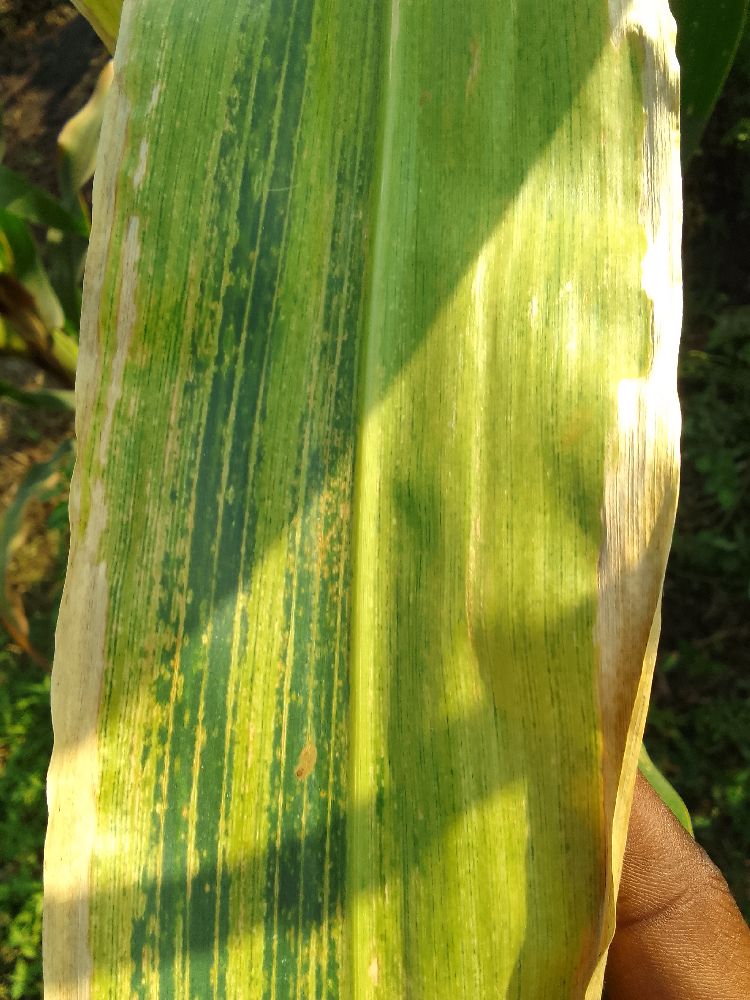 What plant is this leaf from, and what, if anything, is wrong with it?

maize, maize lethal necrosis
